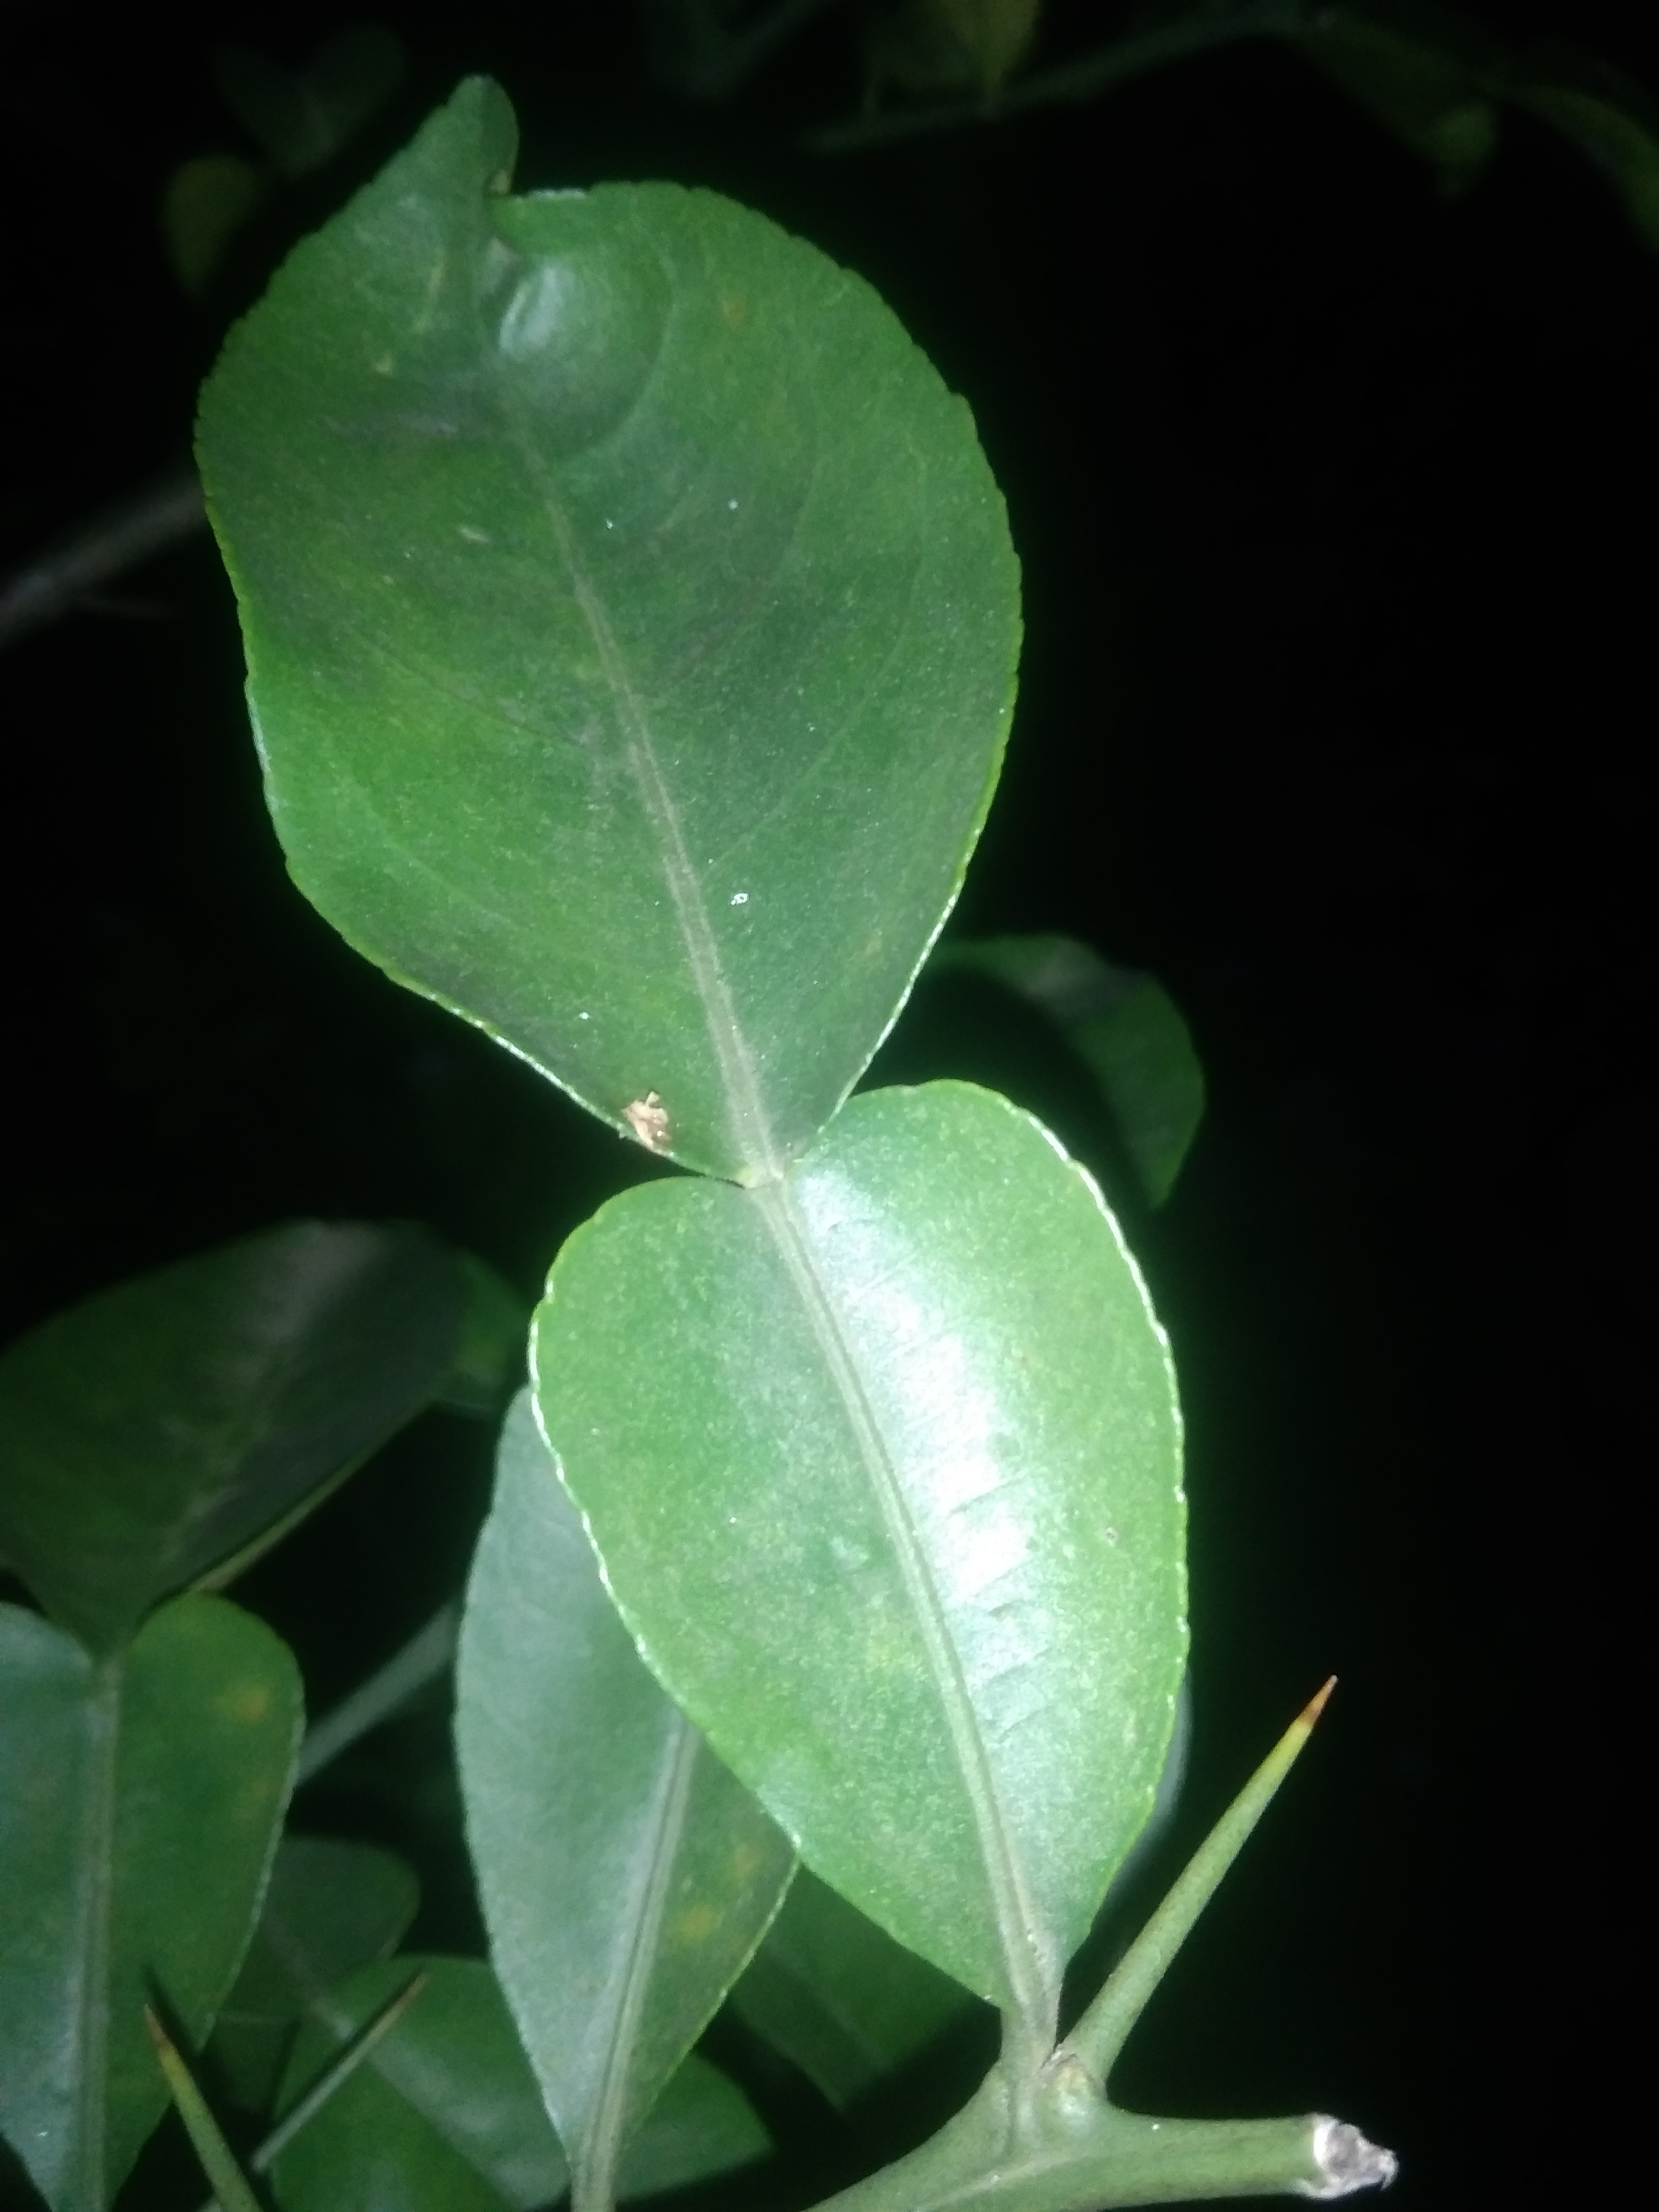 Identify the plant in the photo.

lemon
